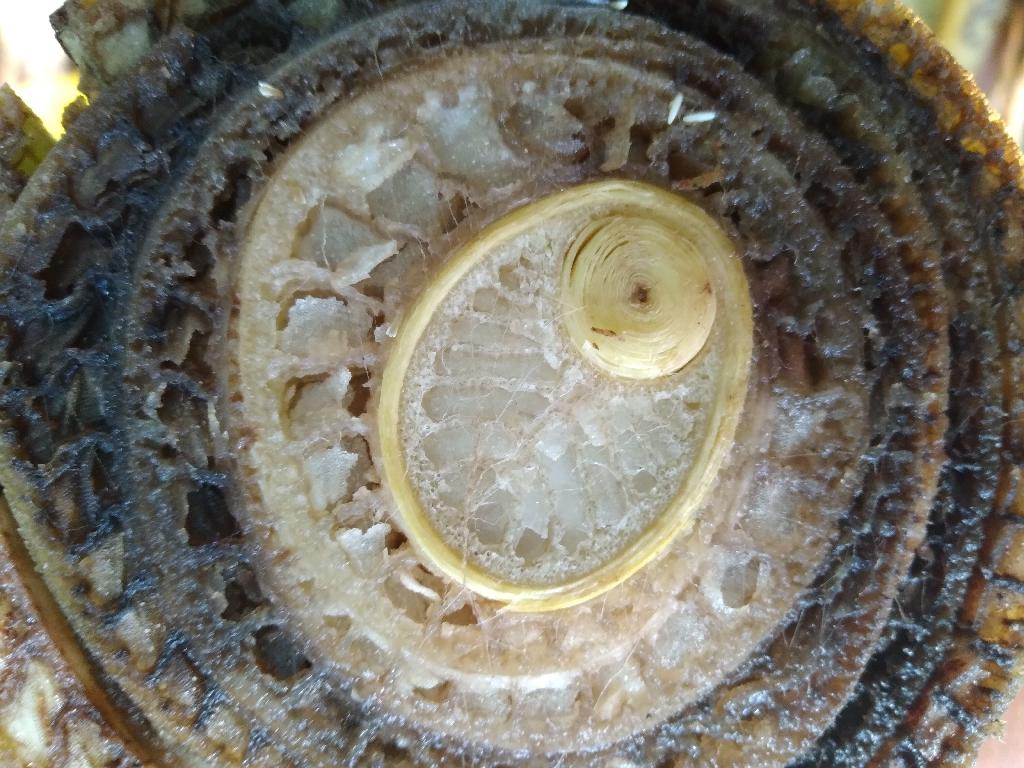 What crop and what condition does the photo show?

banana, fusarium wilt race 1
